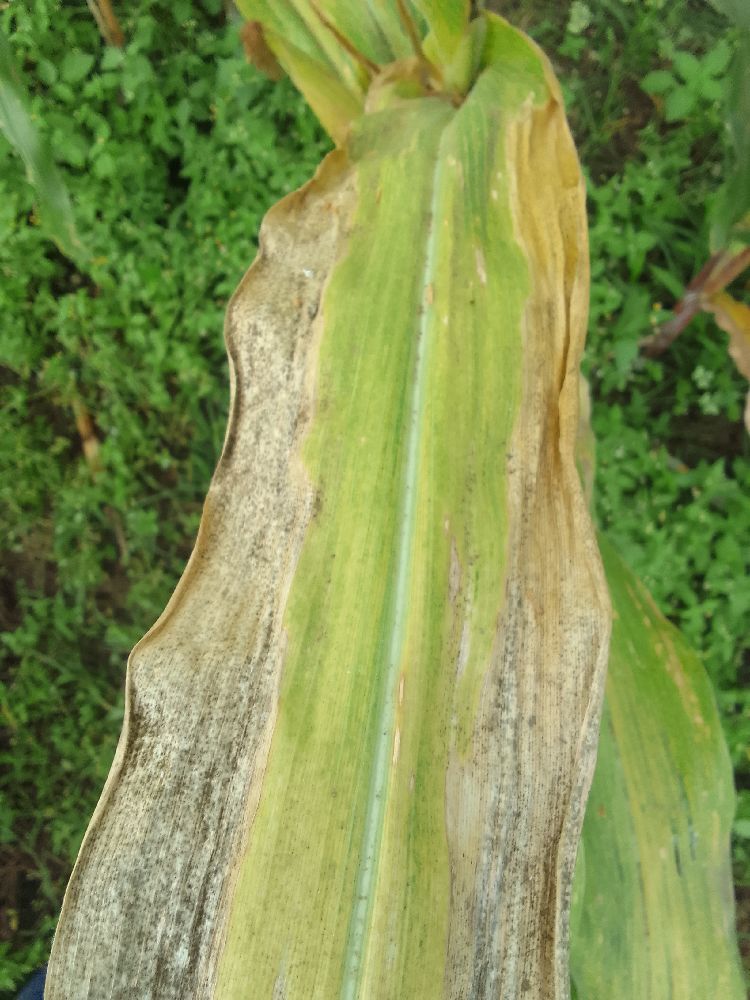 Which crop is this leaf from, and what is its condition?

maize, maize lethal necrosis
